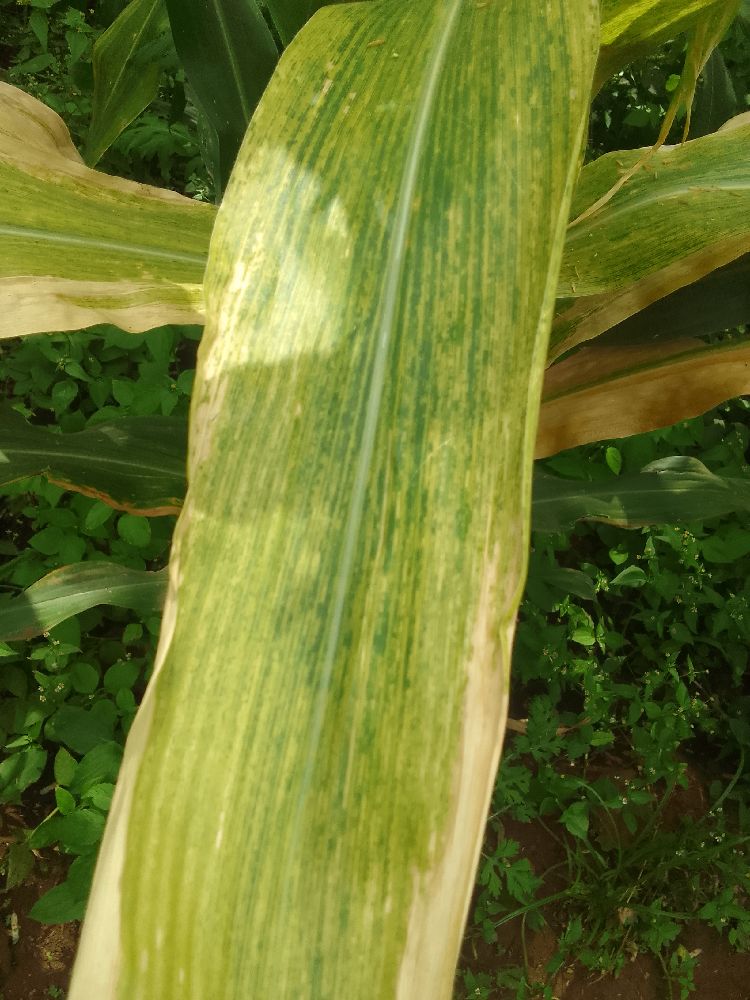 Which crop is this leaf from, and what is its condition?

maize, maize lethal necrosis
